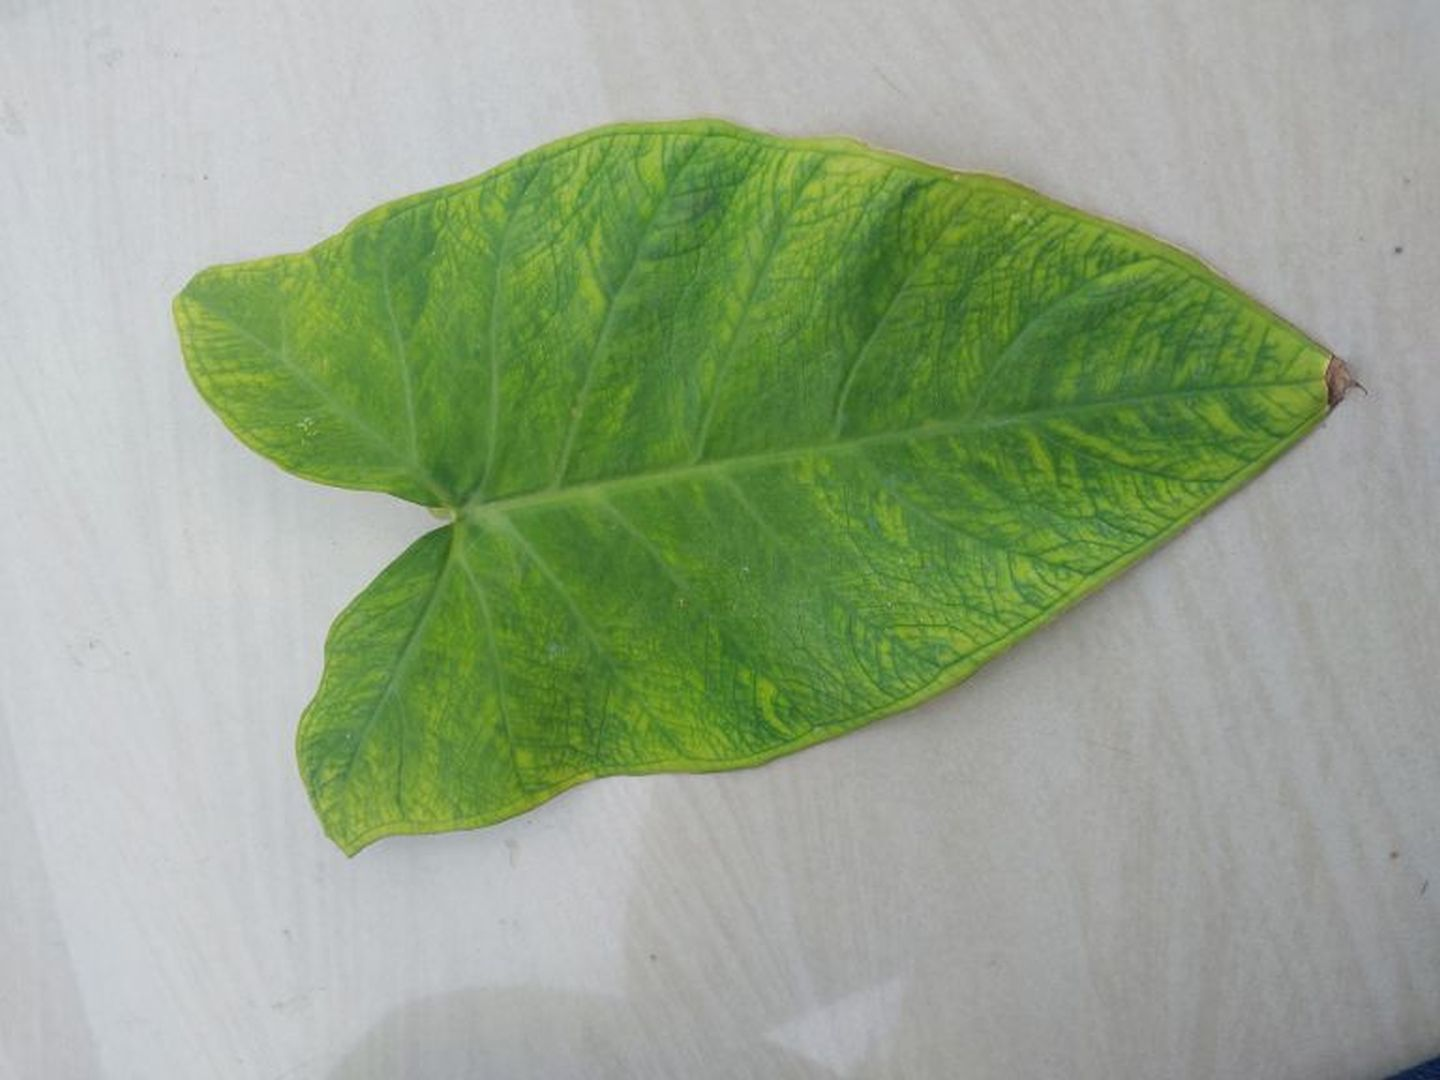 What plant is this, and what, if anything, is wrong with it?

taro, mosaic
